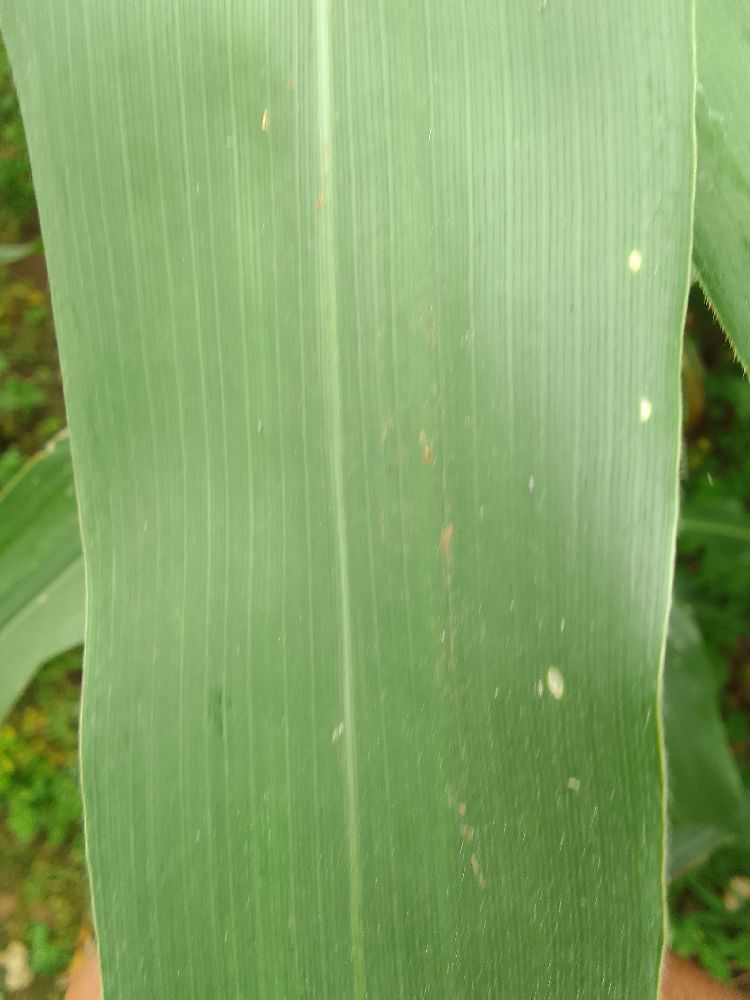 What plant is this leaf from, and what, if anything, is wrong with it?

maize, healthy
